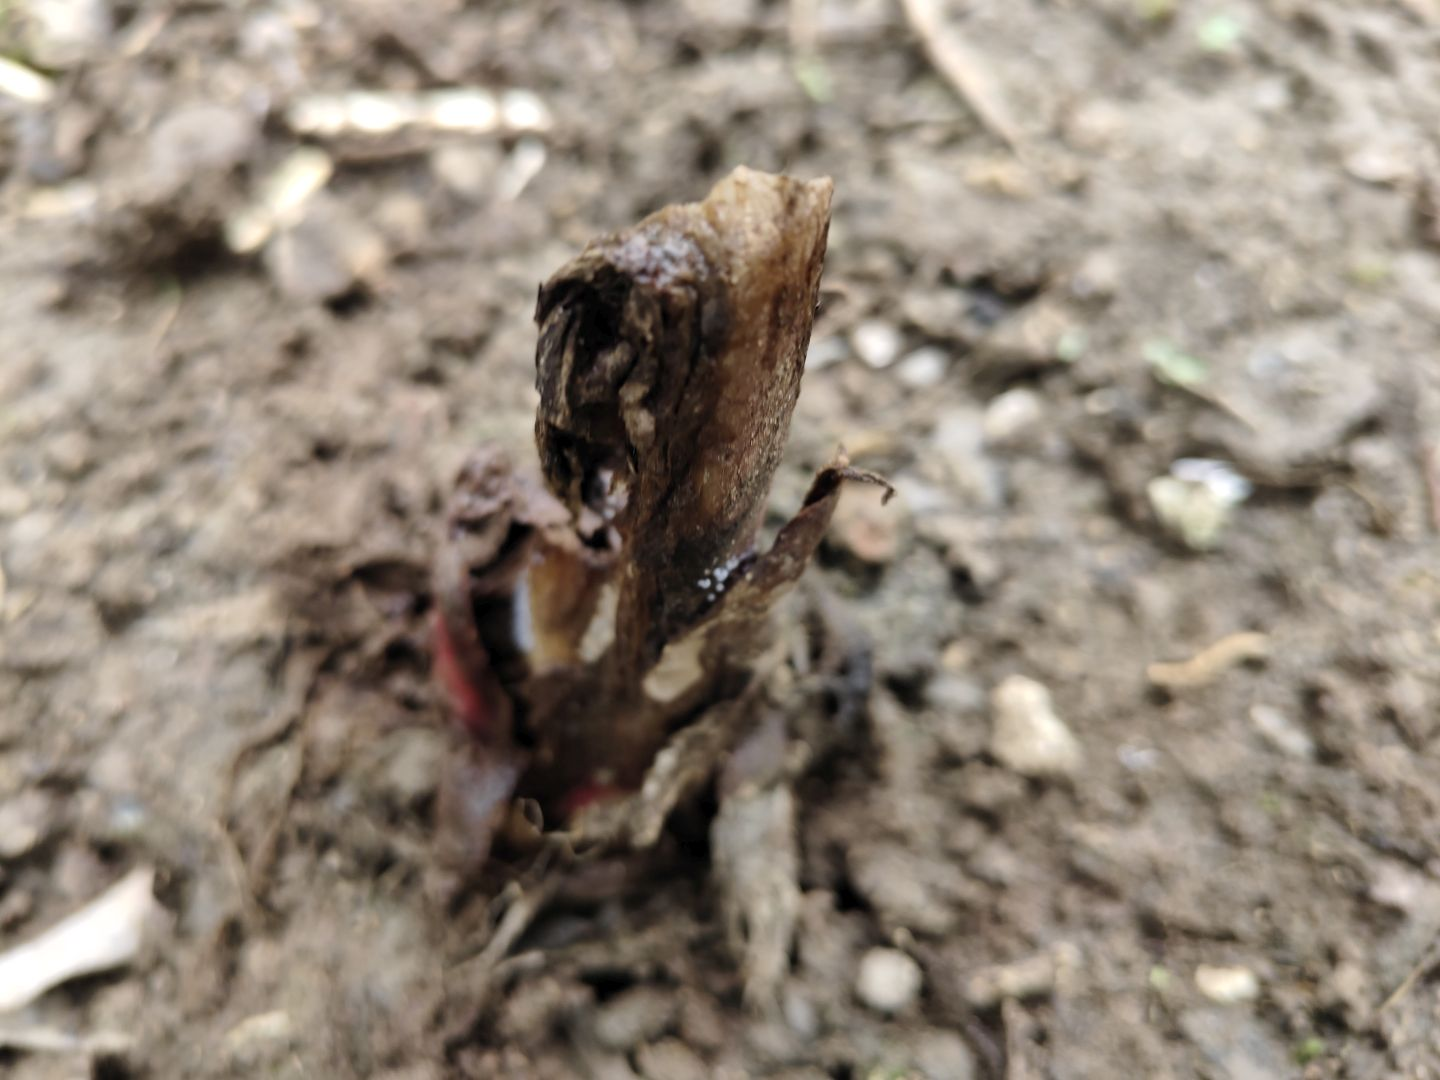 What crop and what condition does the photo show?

taro, root rot
